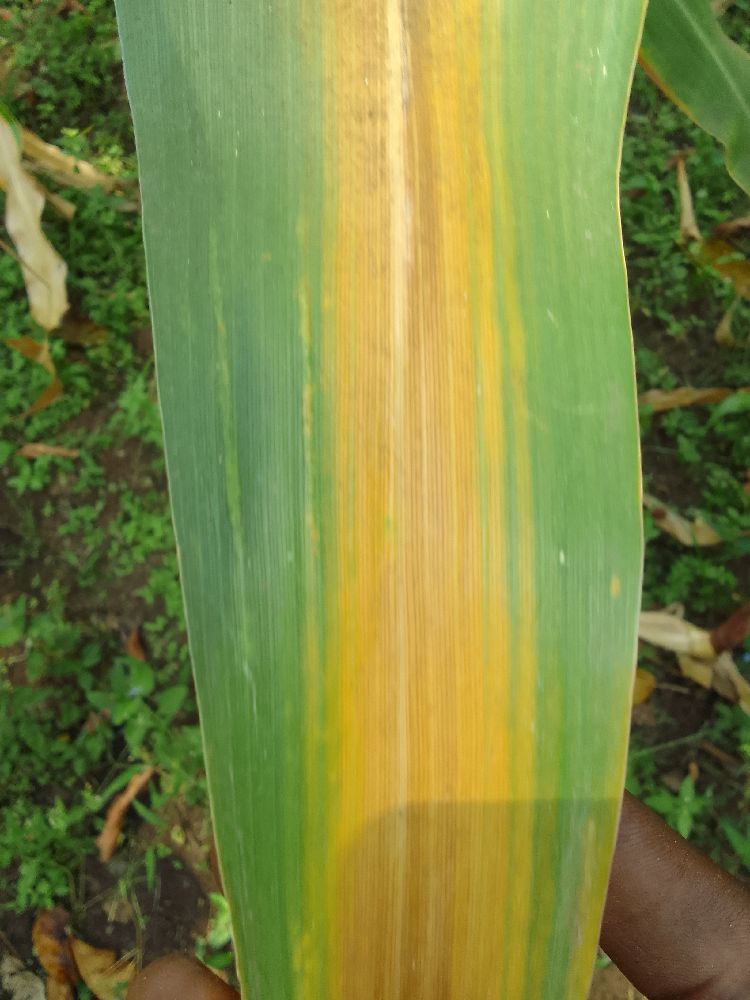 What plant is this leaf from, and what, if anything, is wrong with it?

maize, maize lethal necrosis
